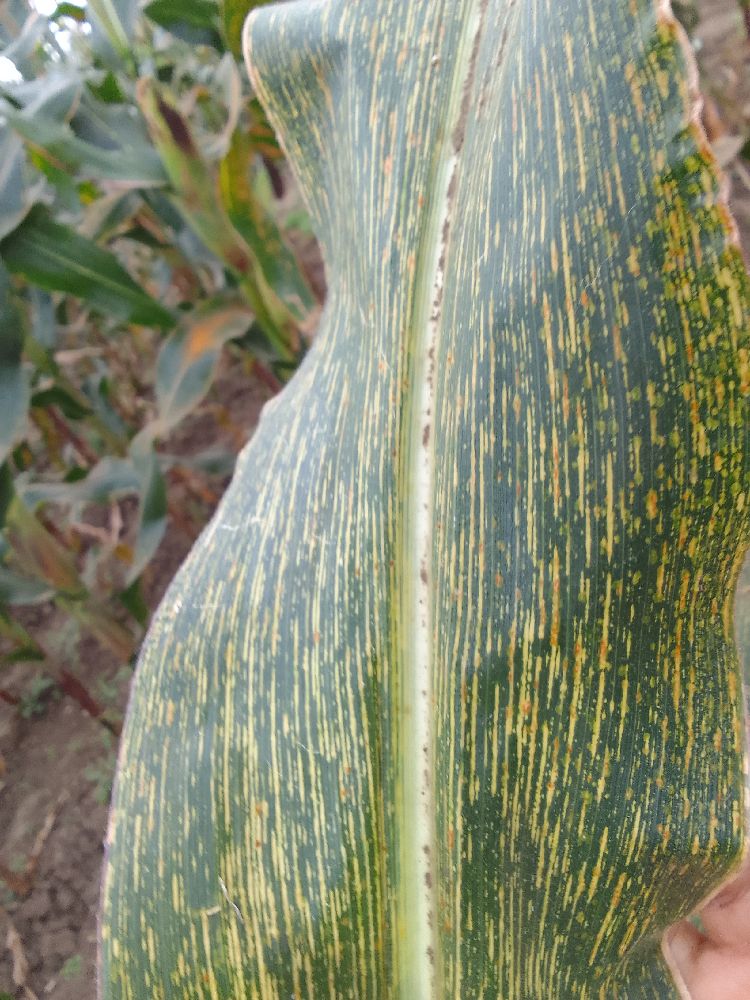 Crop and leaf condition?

maize, maize streak virus
